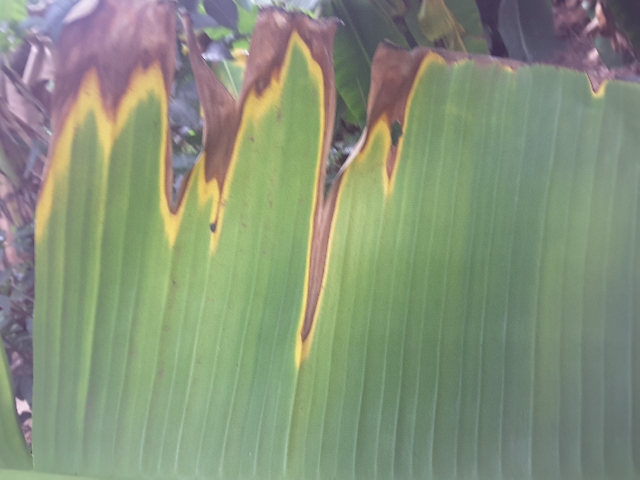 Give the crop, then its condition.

banana, fusarium wilt race 1
